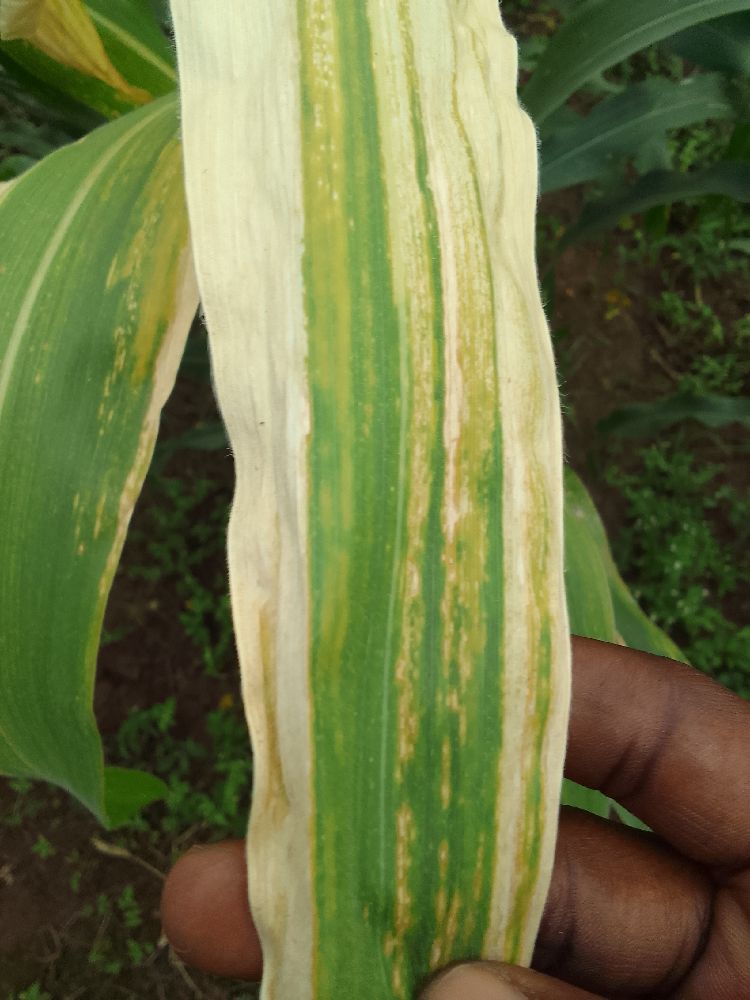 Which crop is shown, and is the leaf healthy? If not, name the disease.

maize, maize lethal necrosis
